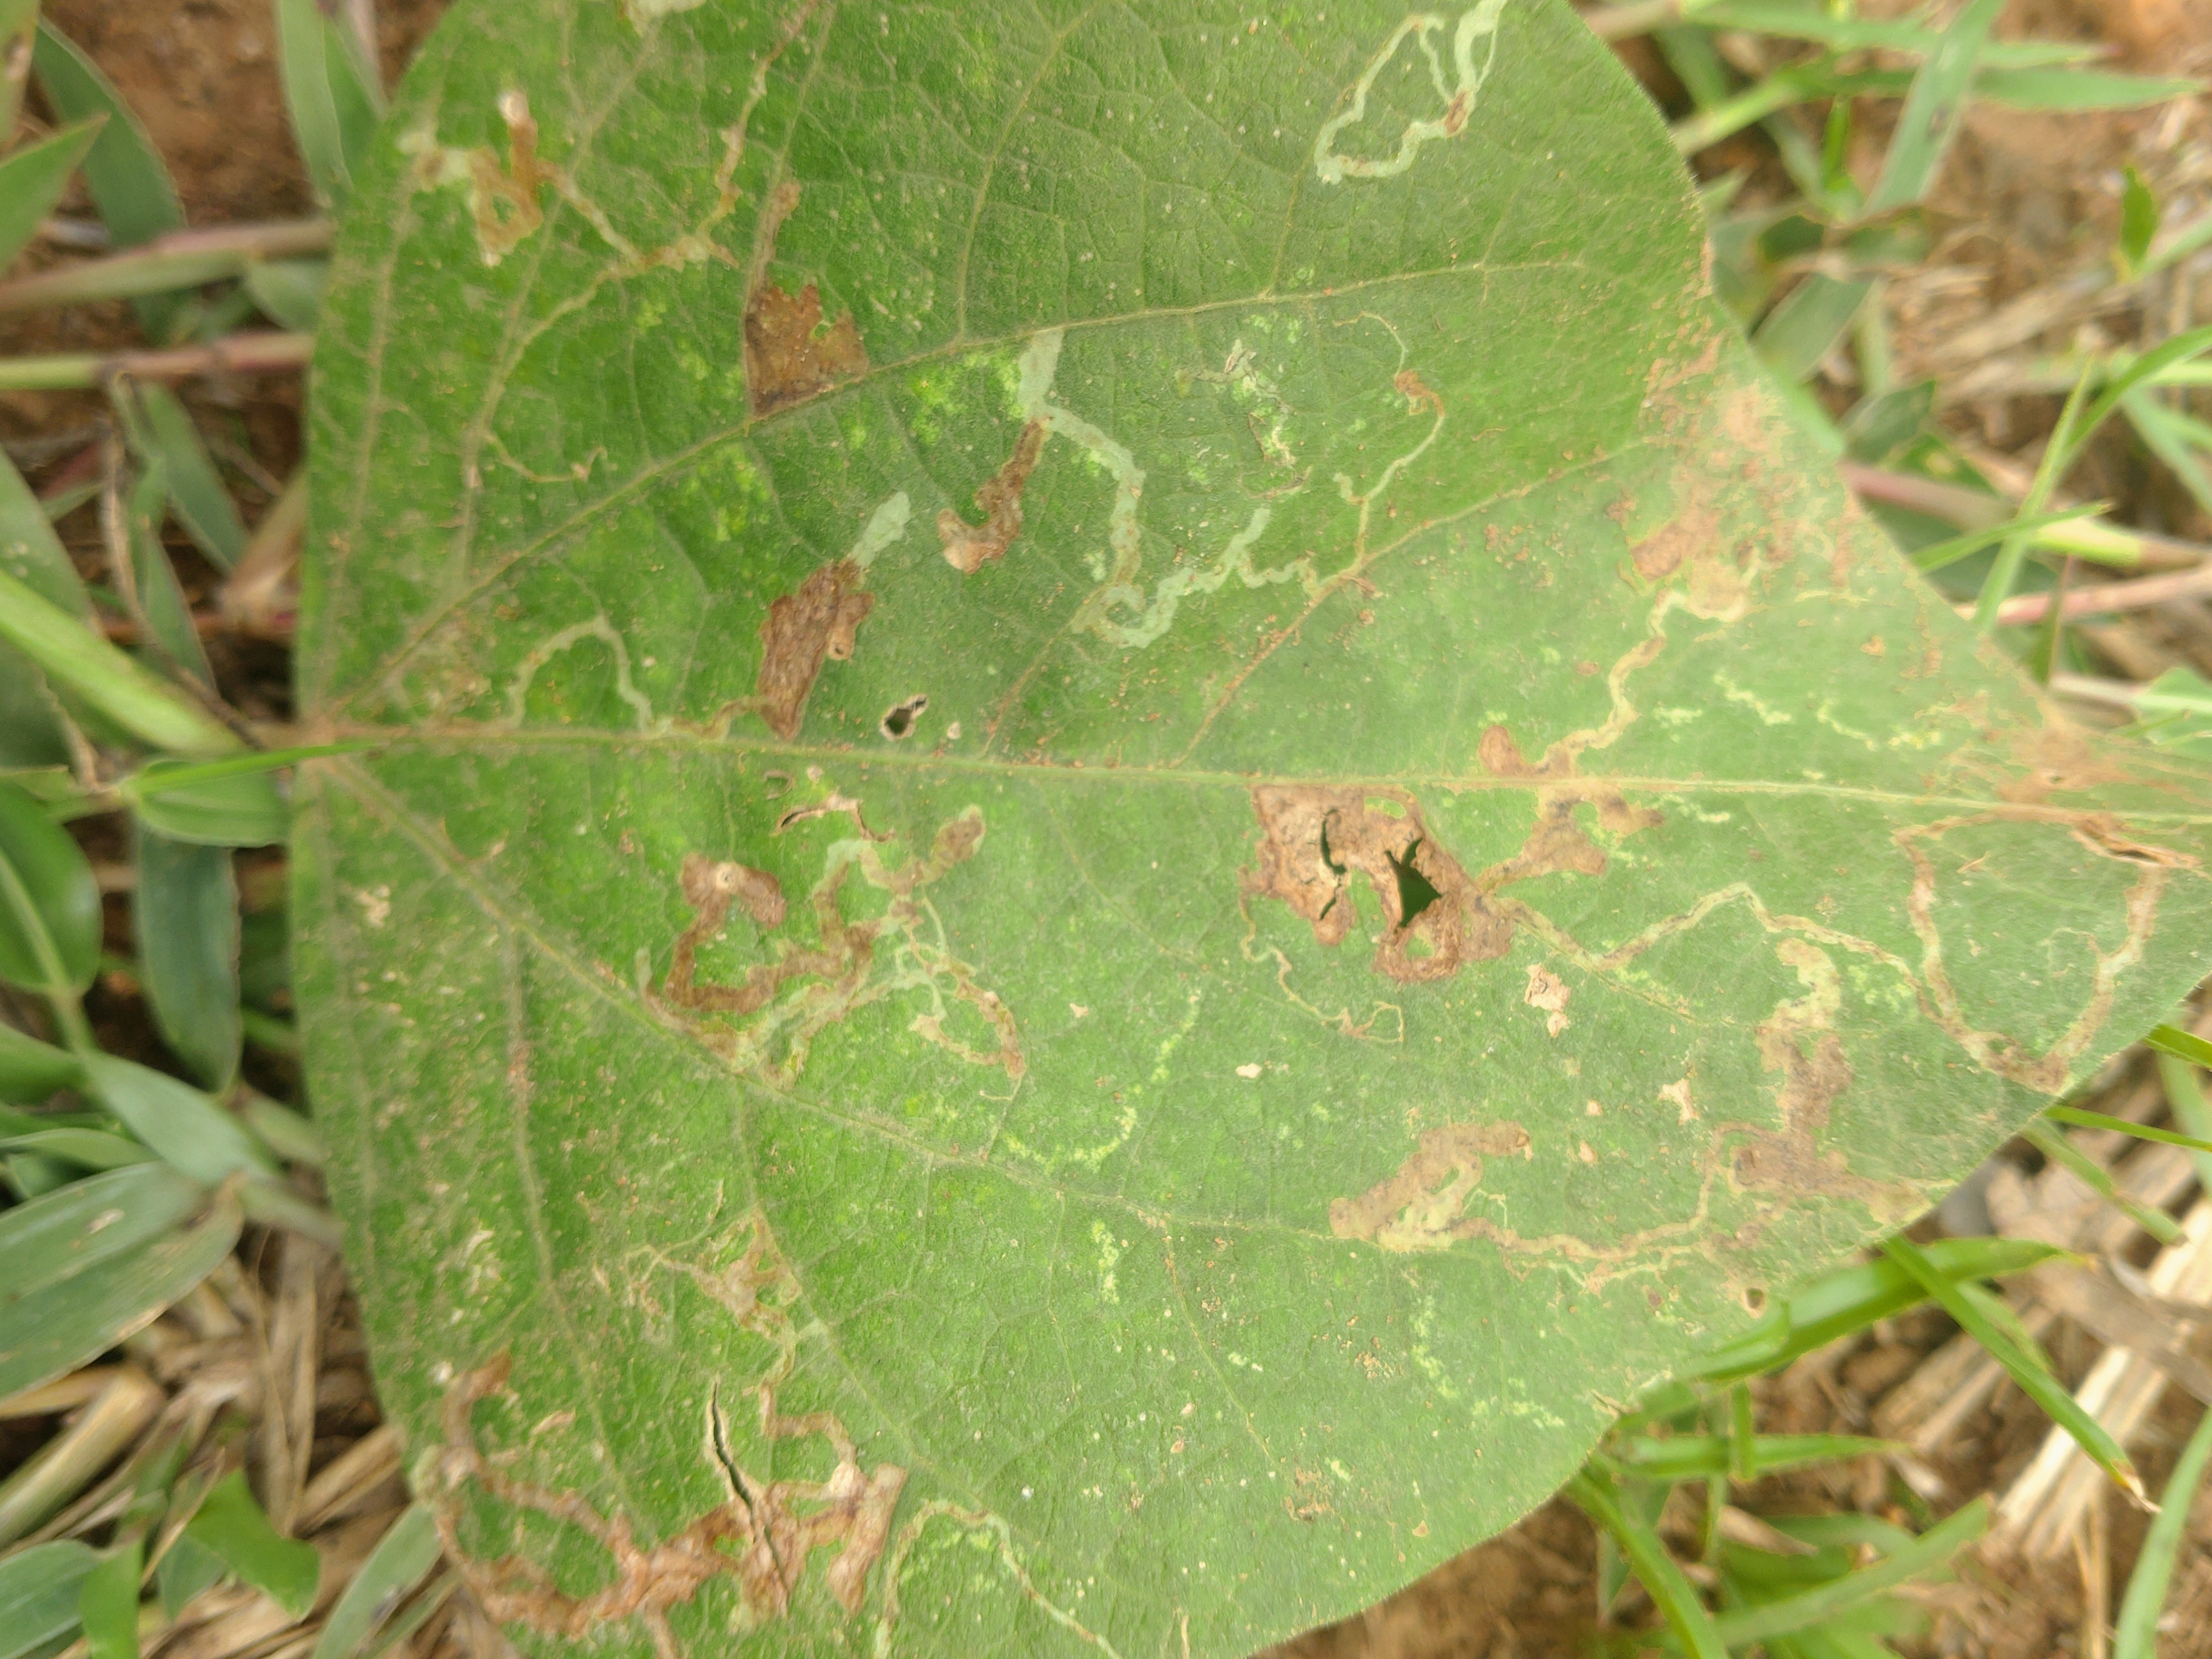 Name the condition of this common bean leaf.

anthracnose
